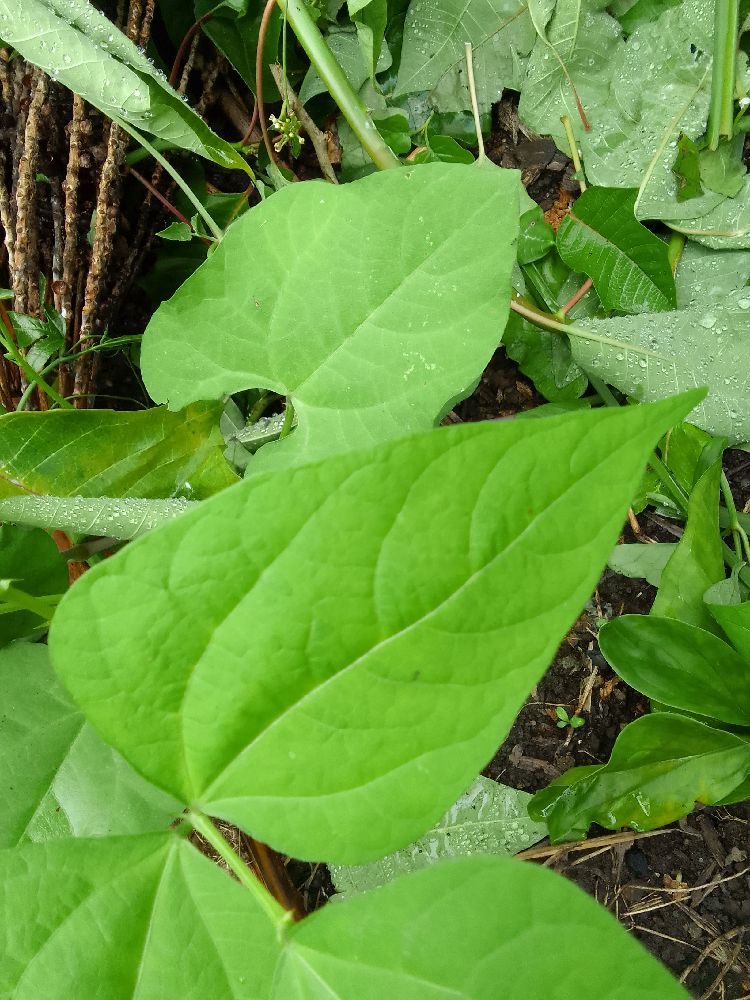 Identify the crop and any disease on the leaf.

common bean, healthy
